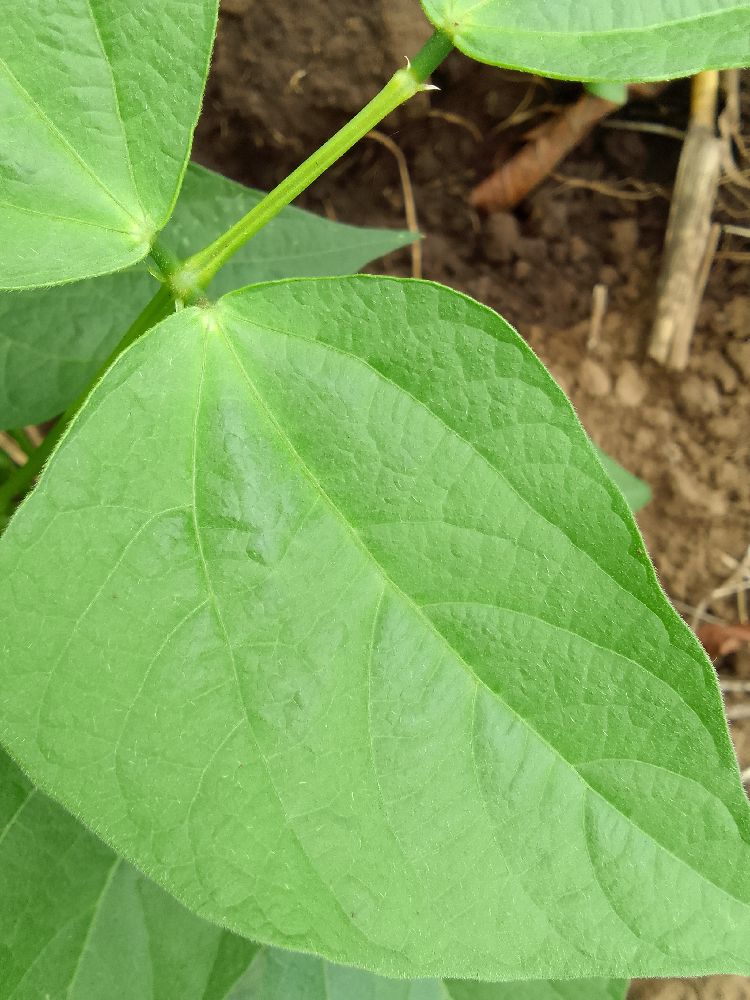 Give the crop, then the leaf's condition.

common bean, healthy
